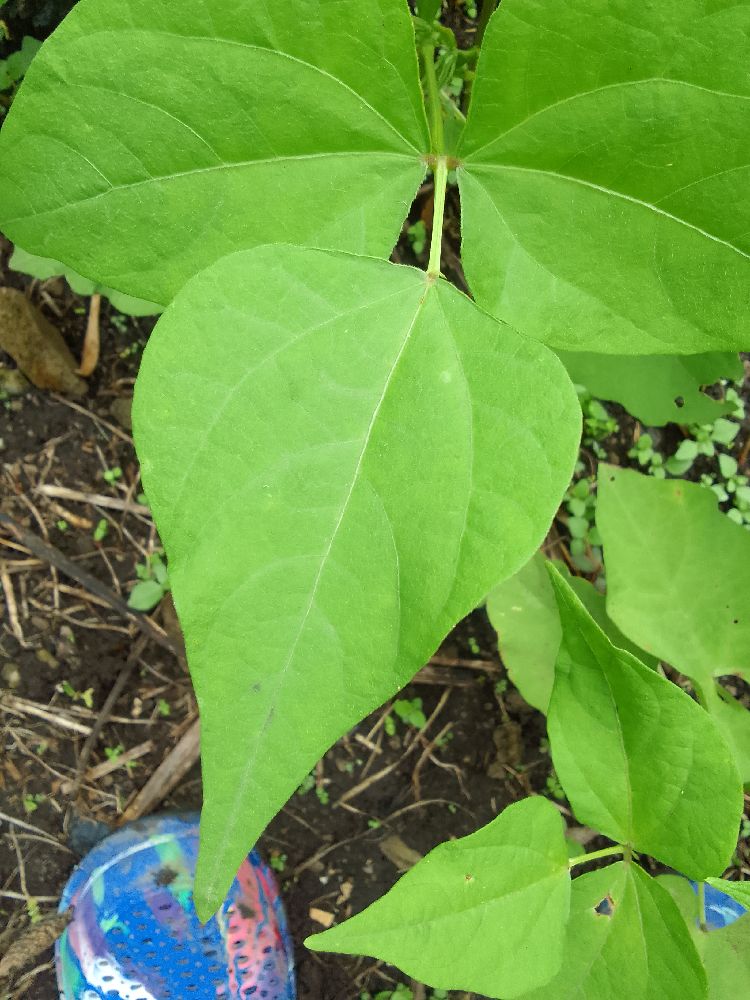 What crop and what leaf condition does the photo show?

common bean, healthy
